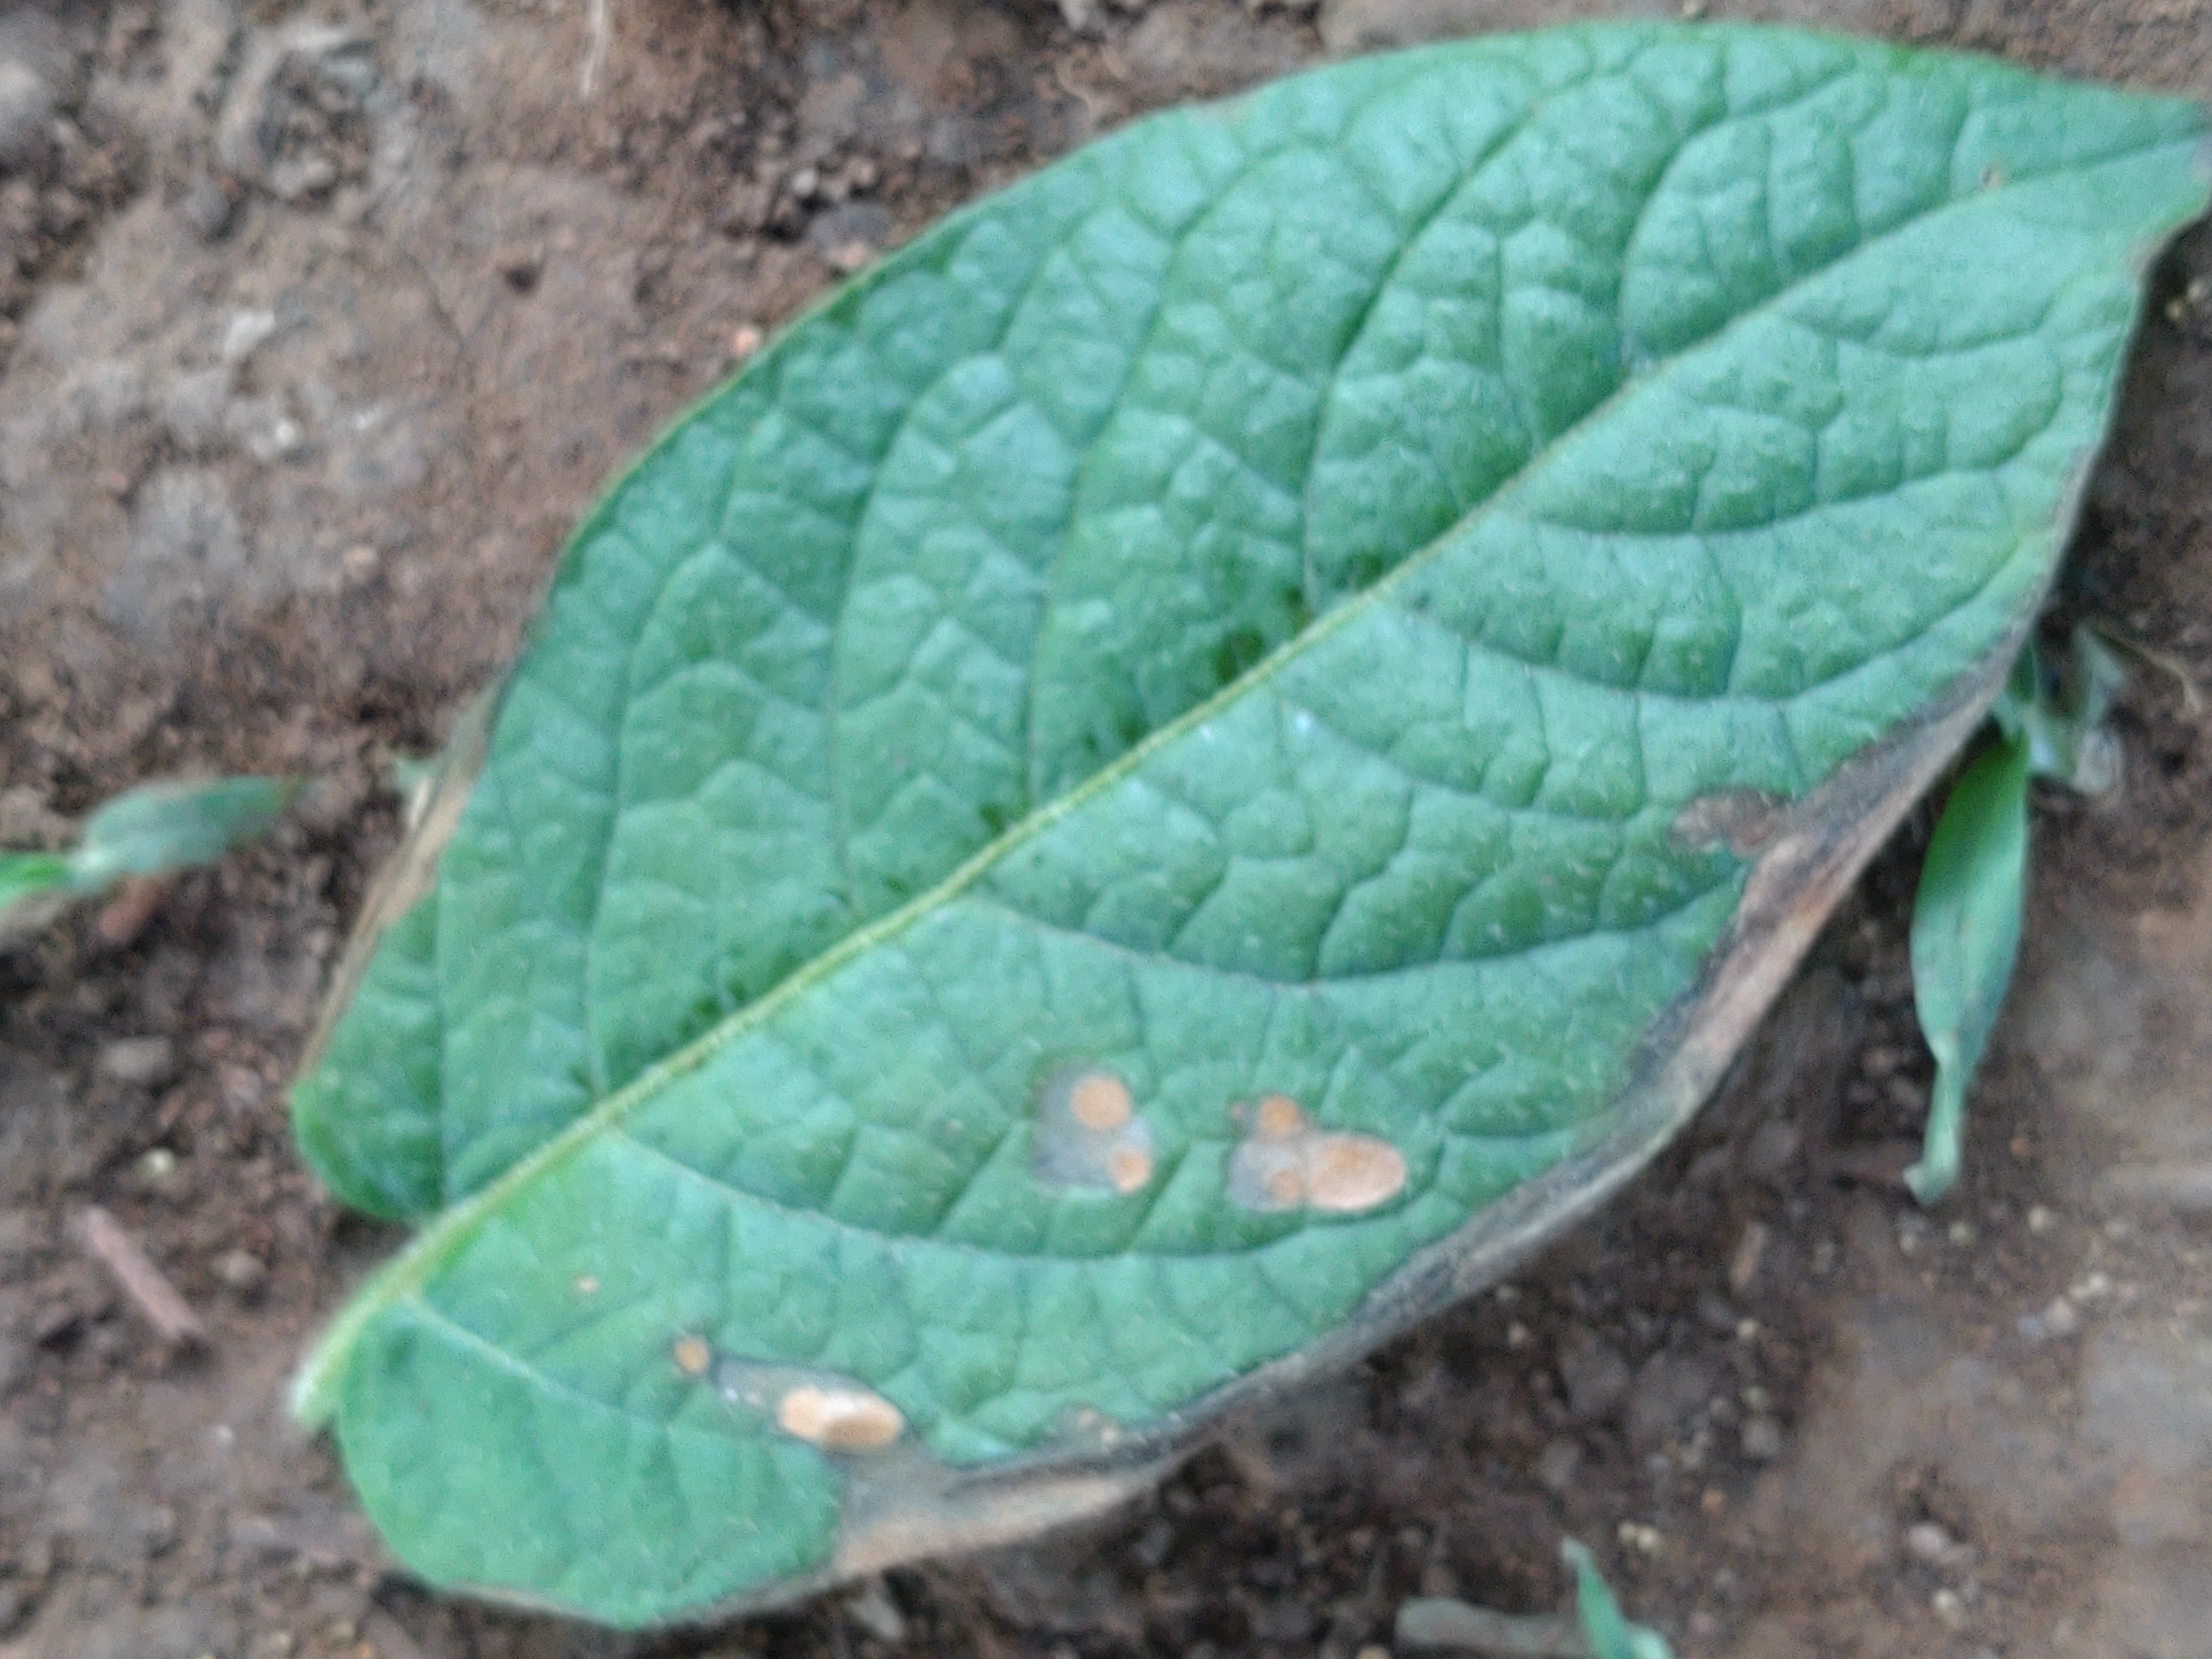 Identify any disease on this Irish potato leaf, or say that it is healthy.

early blight
